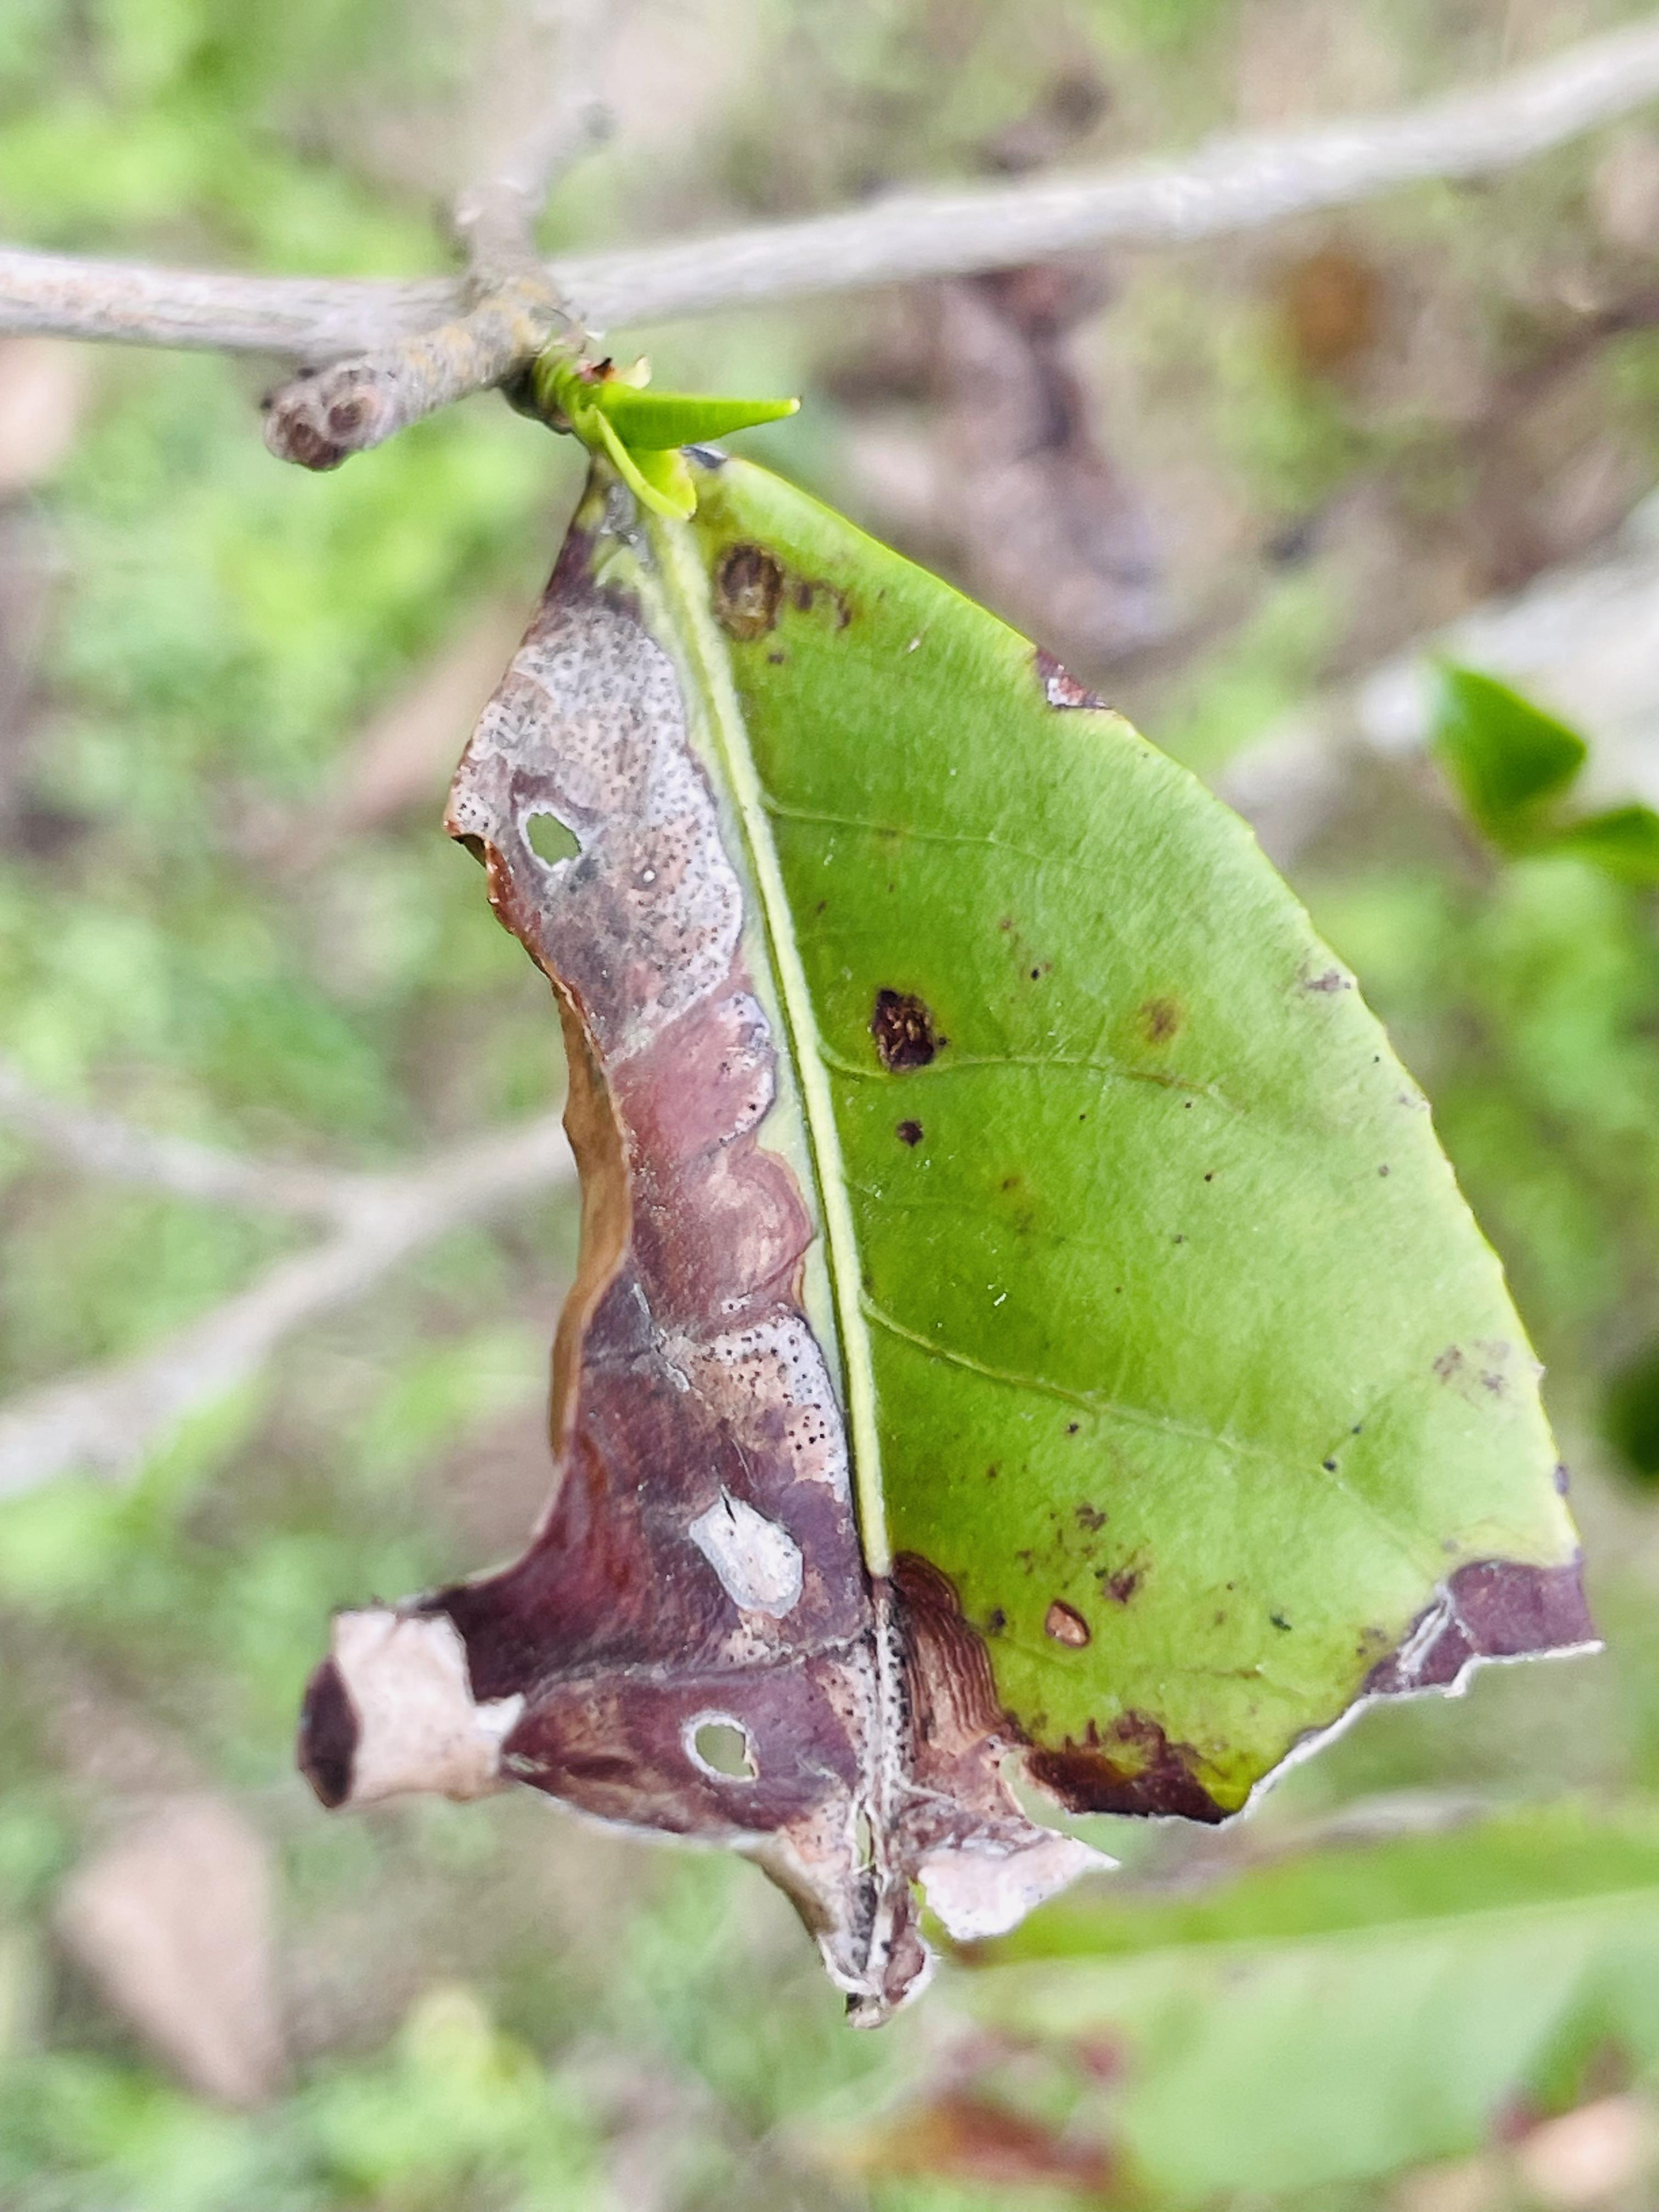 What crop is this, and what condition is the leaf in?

tea, blight
